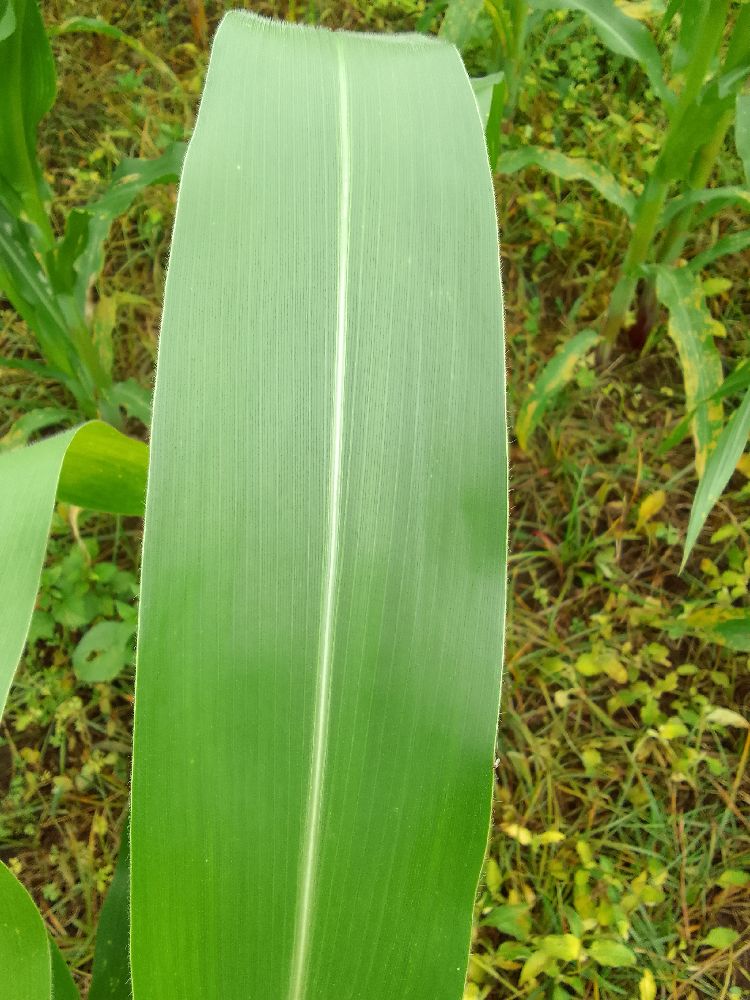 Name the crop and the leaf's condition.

maize, healthy
